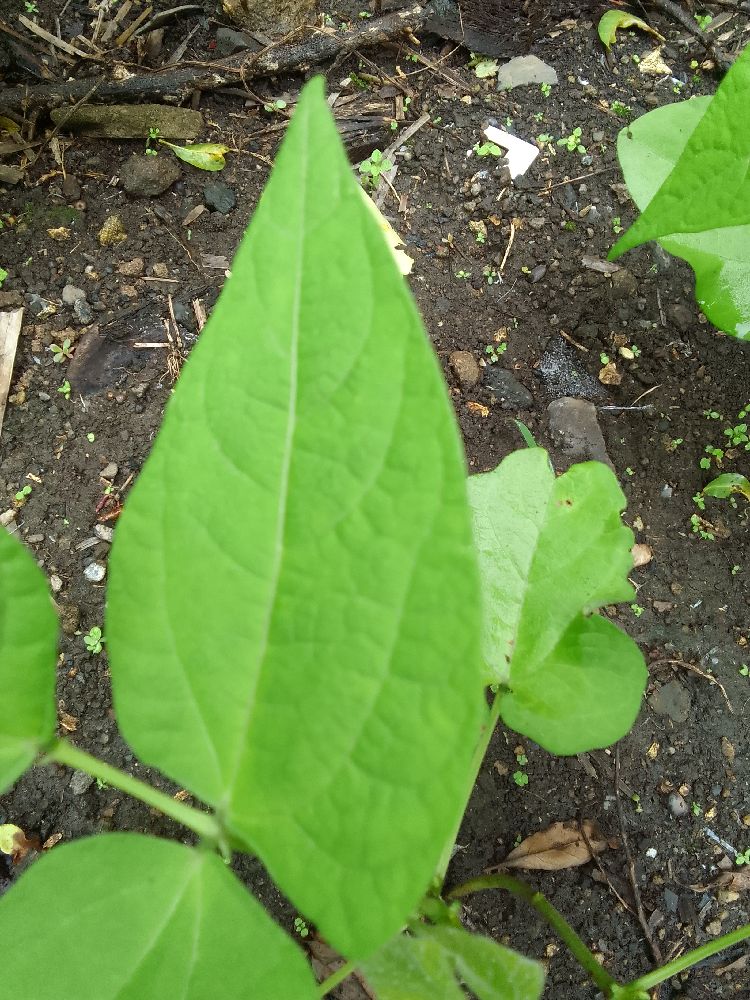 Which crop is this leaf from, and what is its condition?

common bean, healthy
